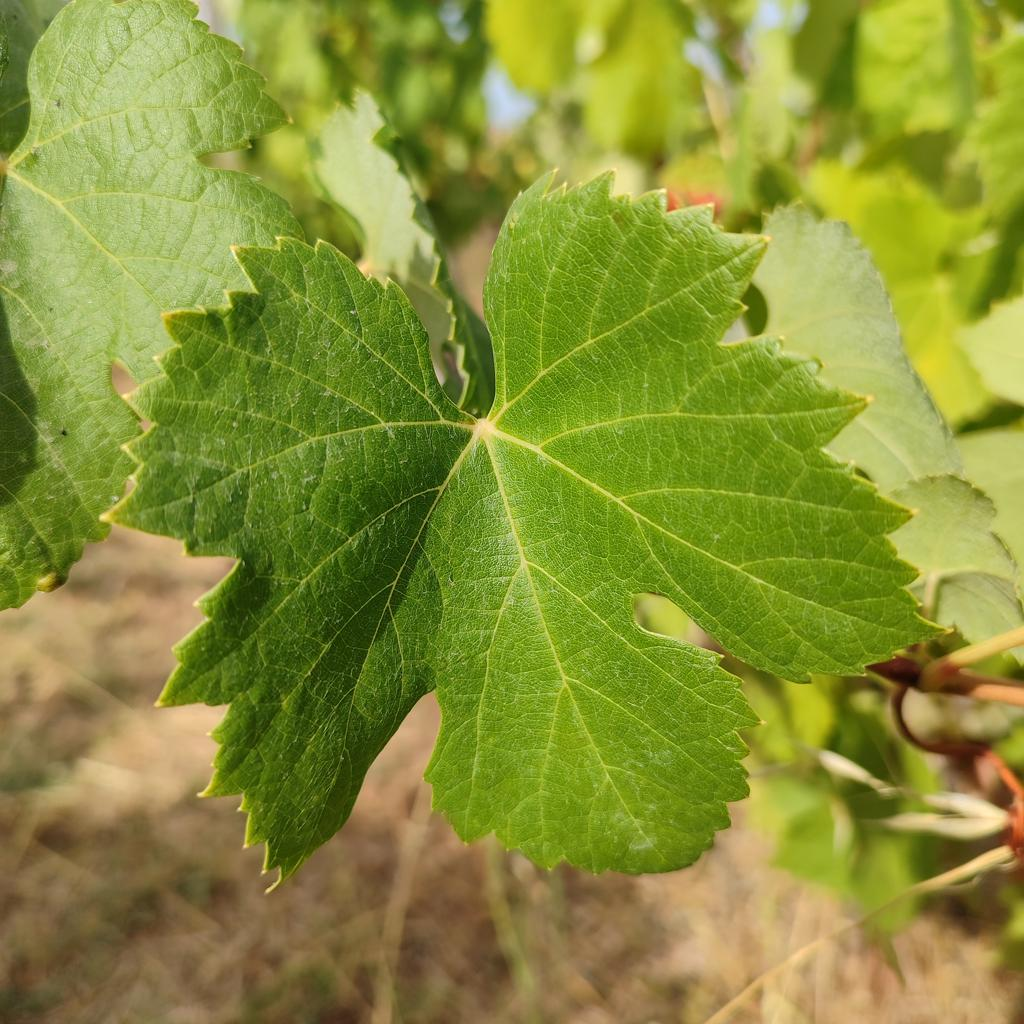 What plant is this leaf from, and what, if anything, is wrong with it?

grapevine, healthy
